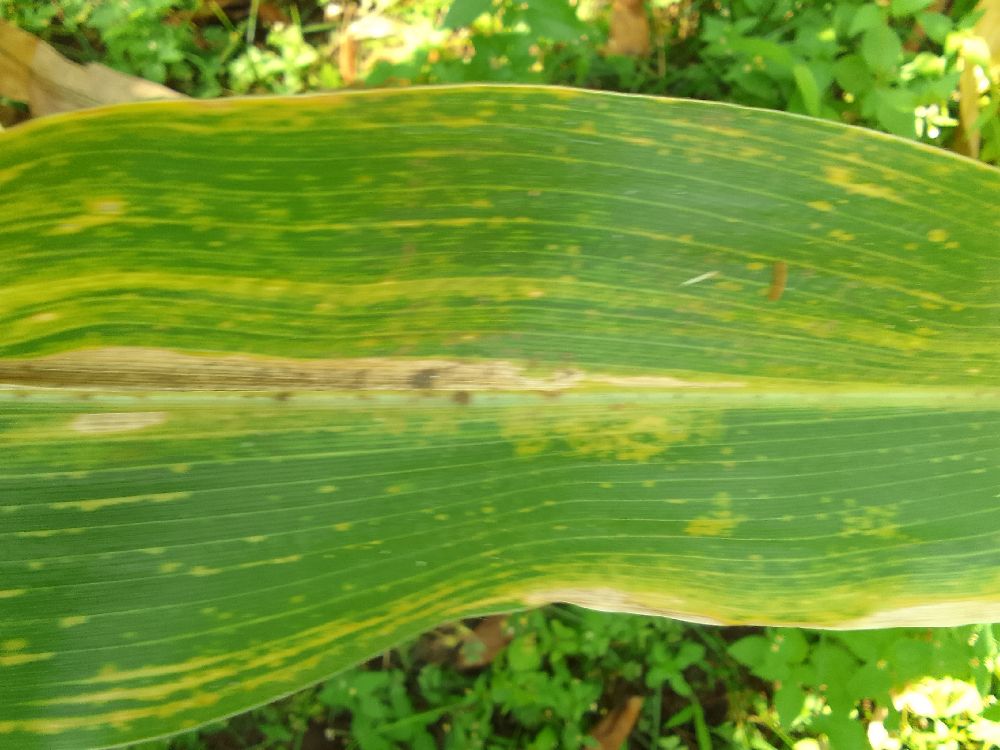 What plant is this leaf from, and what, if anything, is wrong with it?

maize, maize lethal necrosis
